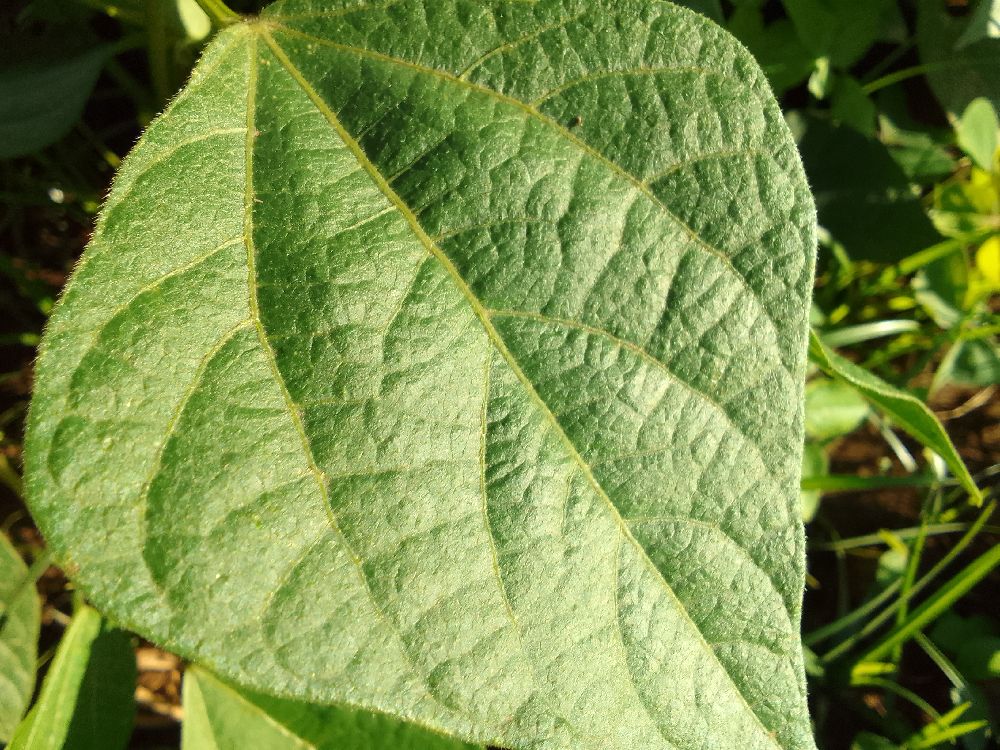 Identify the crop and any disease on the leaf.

common bean, healthy
